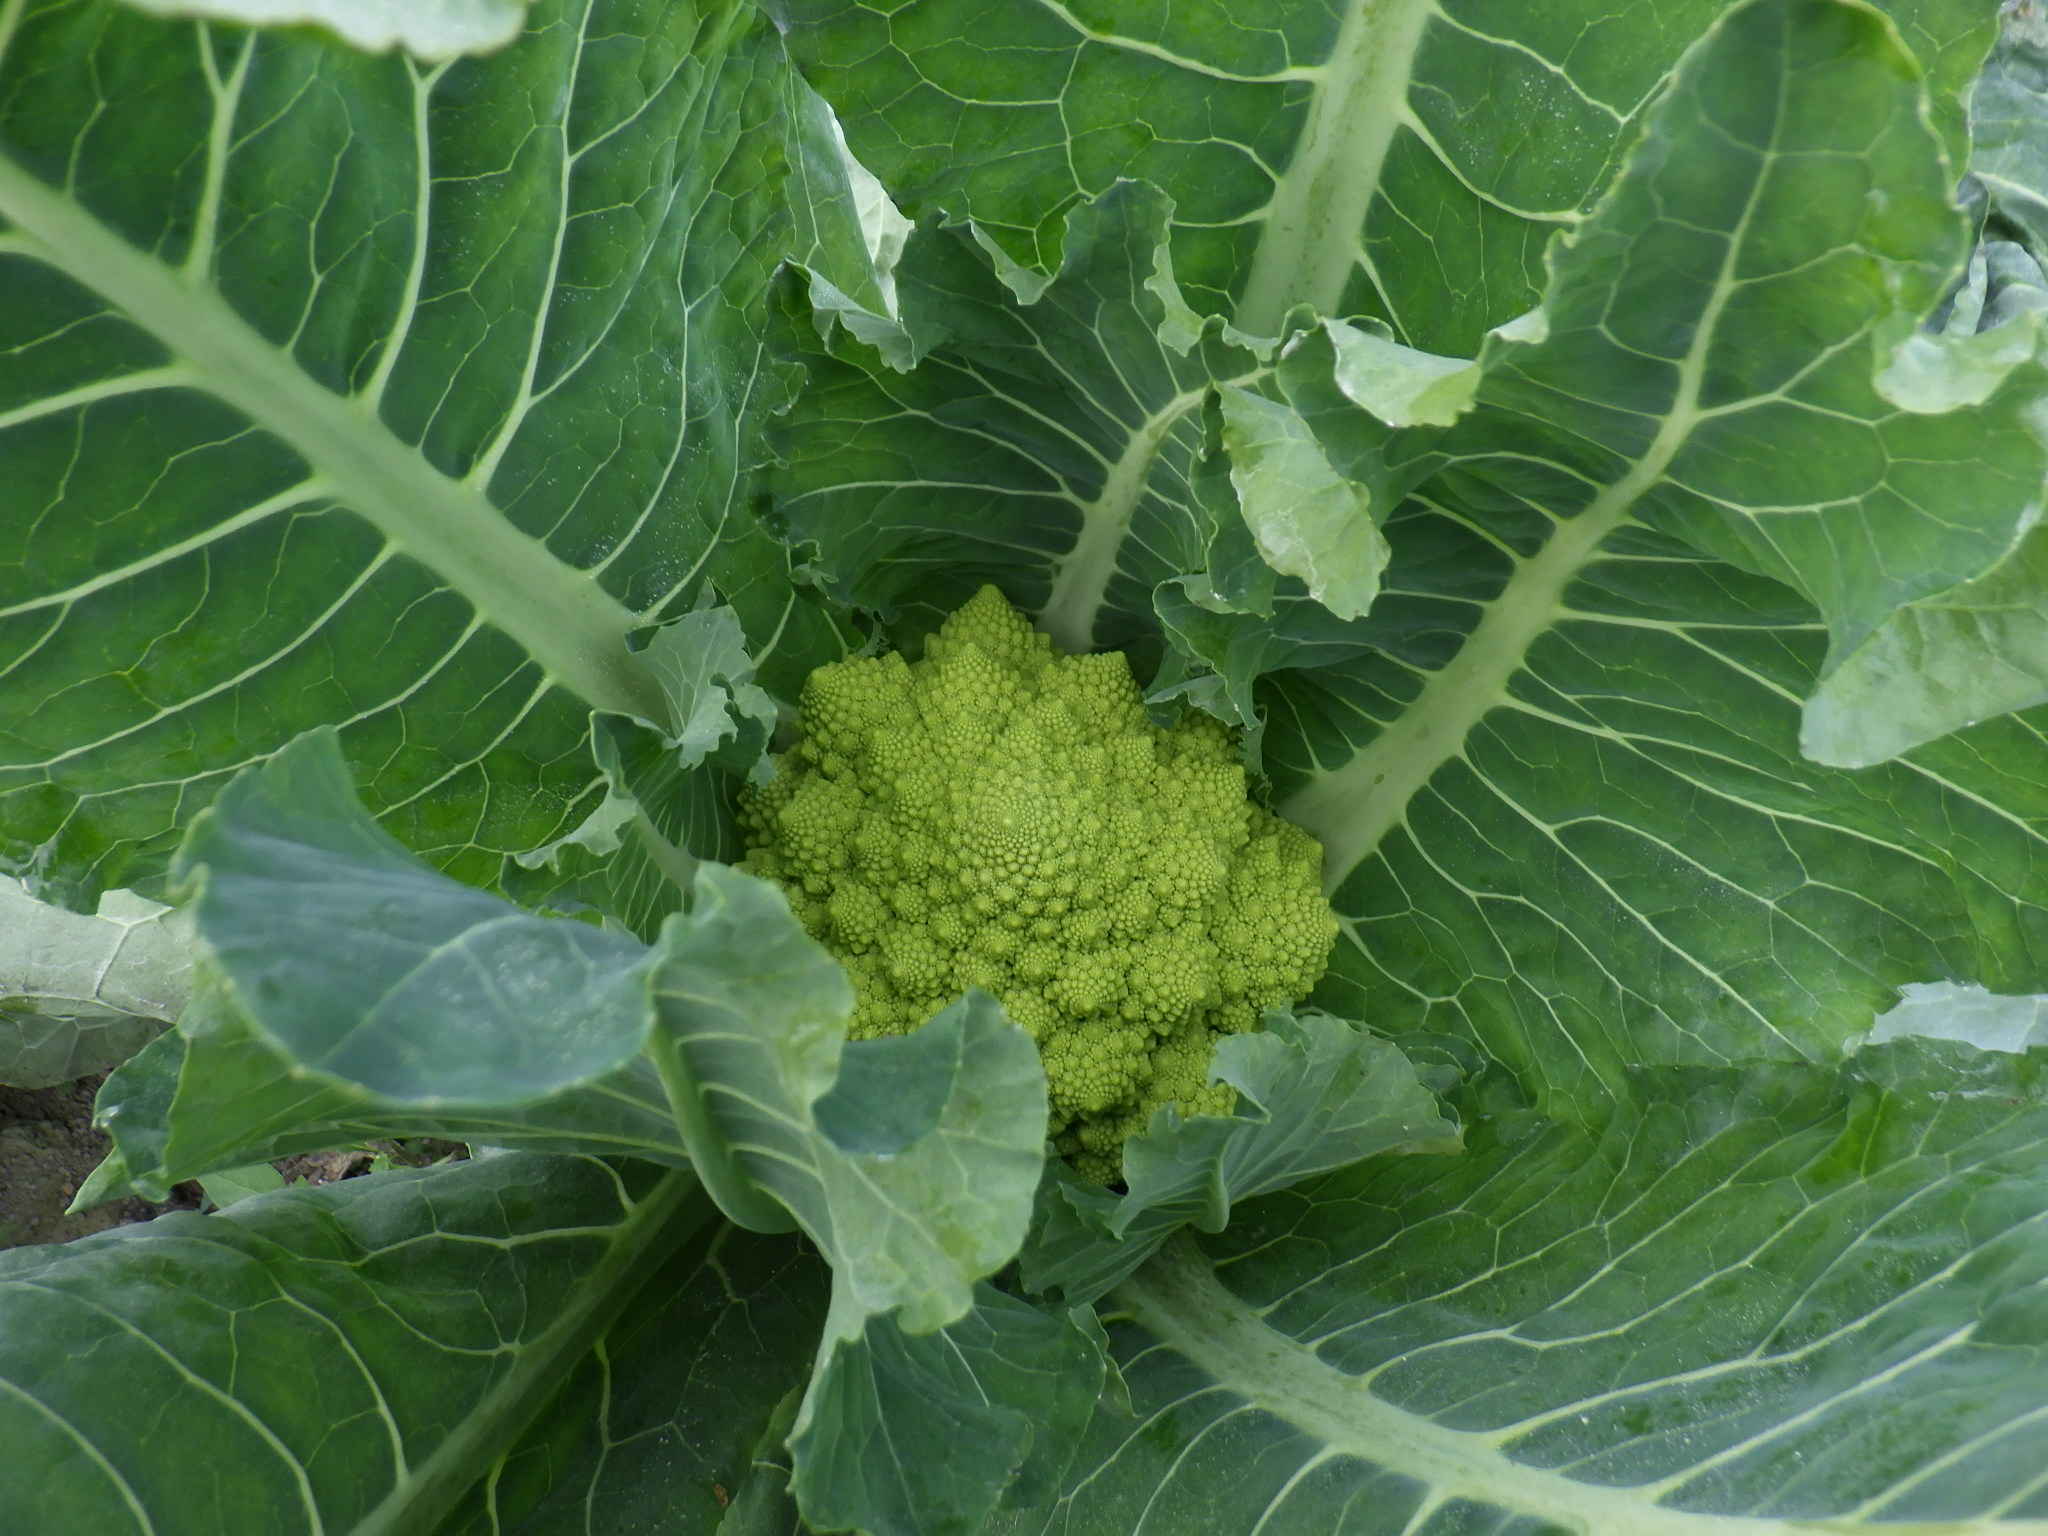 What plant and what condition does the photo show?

broccoli, healthy
